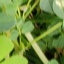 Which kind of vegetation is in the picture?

unstructured weed
